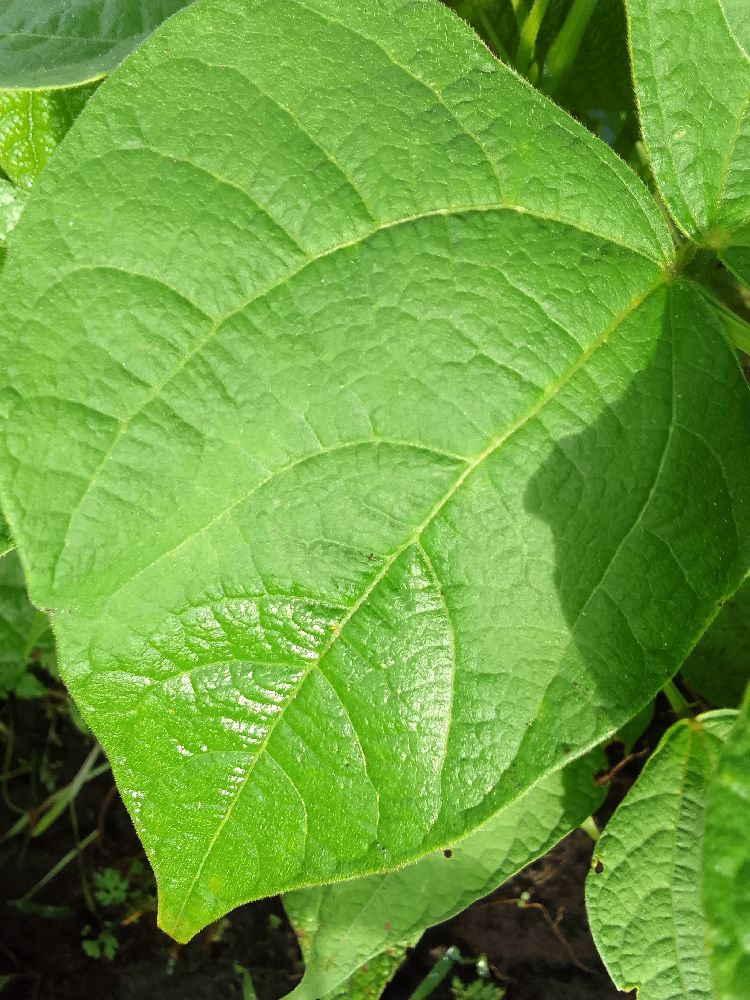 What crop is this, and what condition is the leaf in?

common bean, healthy
